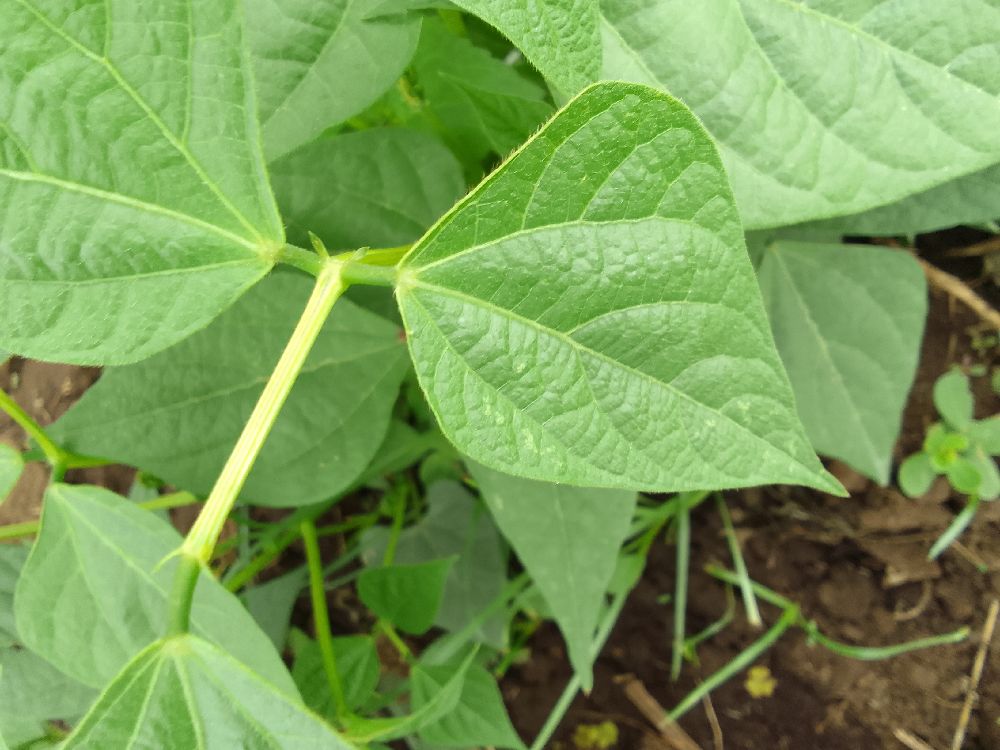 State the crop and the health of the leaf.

common bean, healthy
